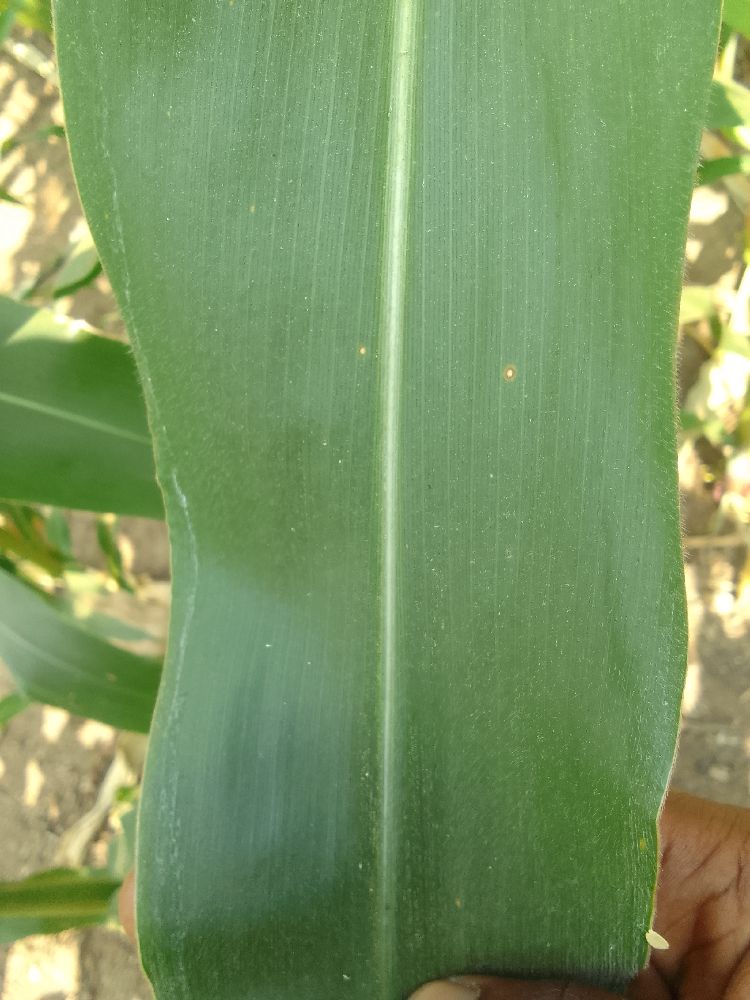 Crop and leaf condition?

maize, healthy
